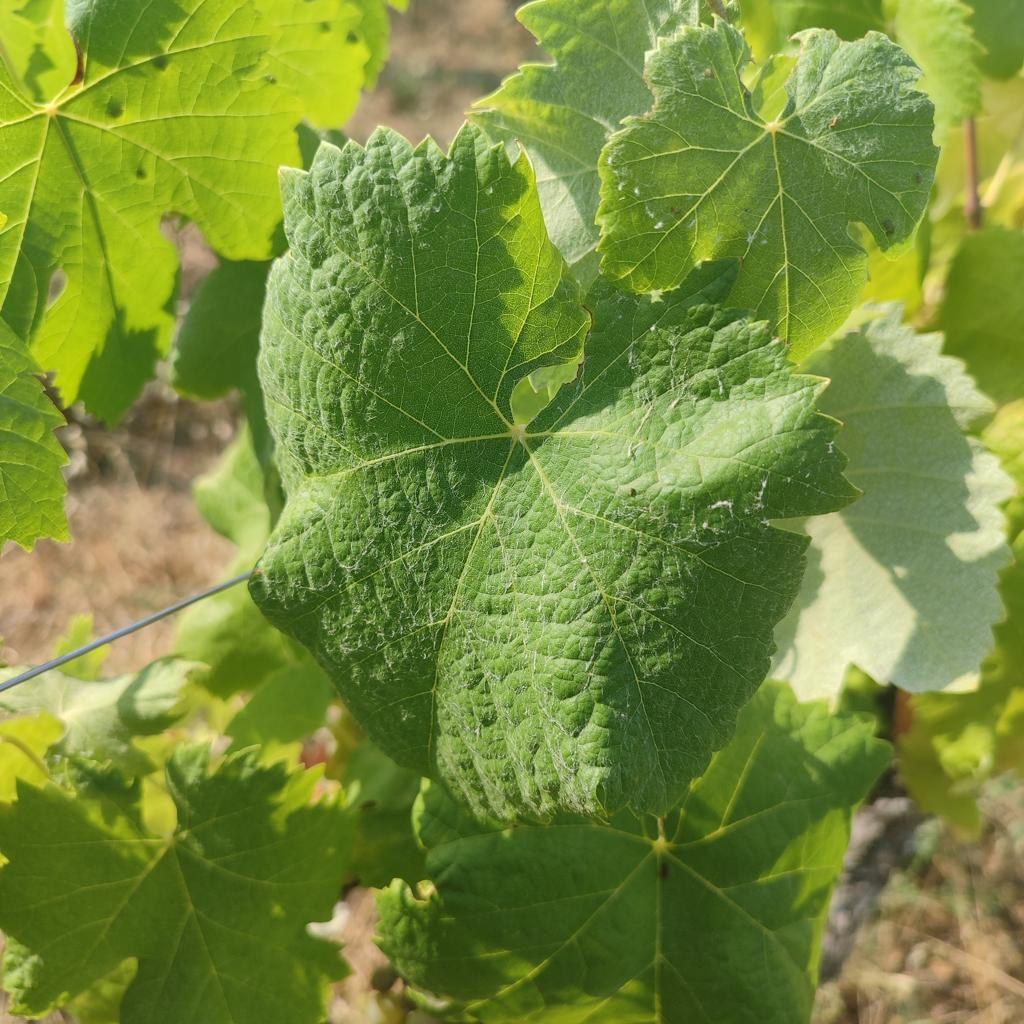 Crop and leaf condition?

grapevine, healthy
